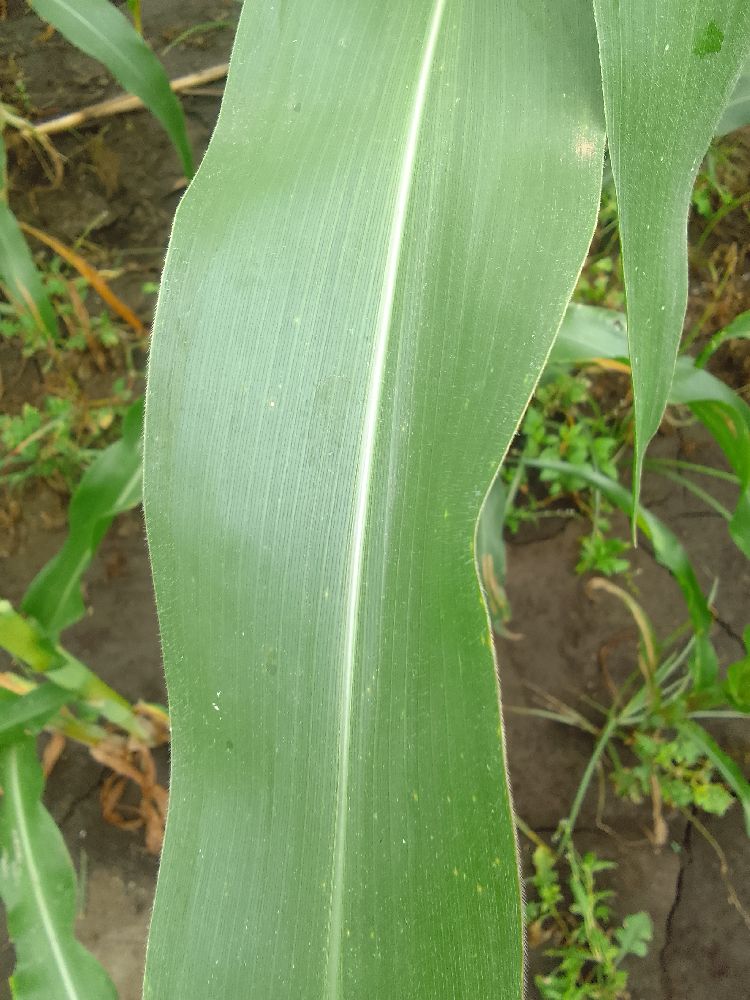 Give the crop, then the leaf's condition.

maize, healthy
